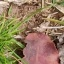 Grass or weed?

grass
